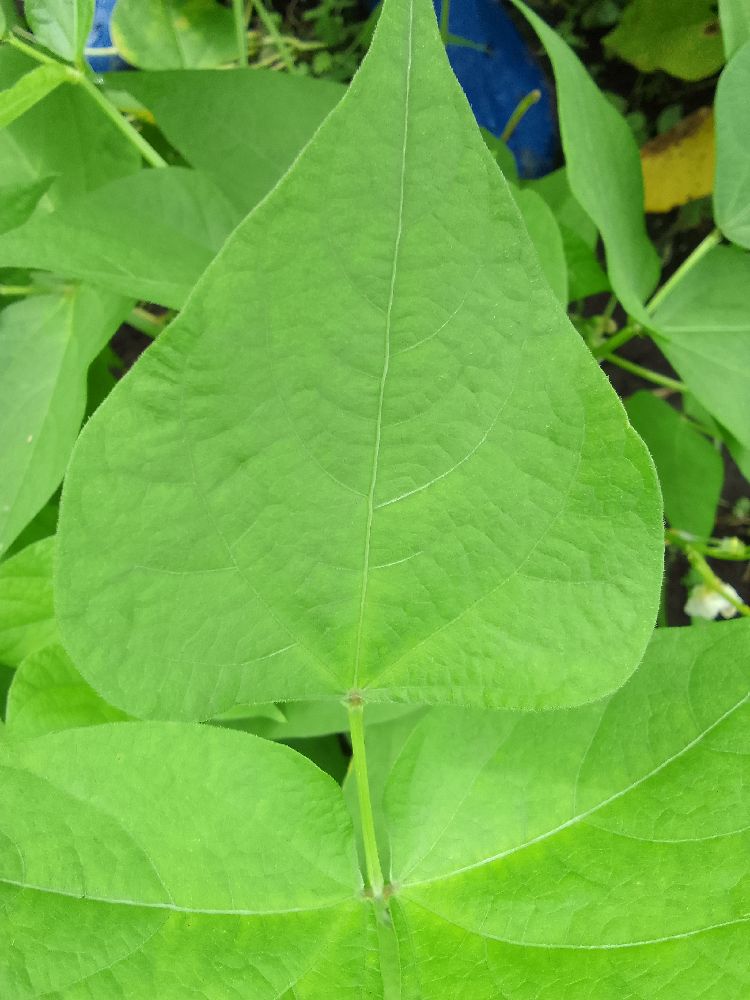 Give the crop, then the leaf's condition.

common bean, healthy
